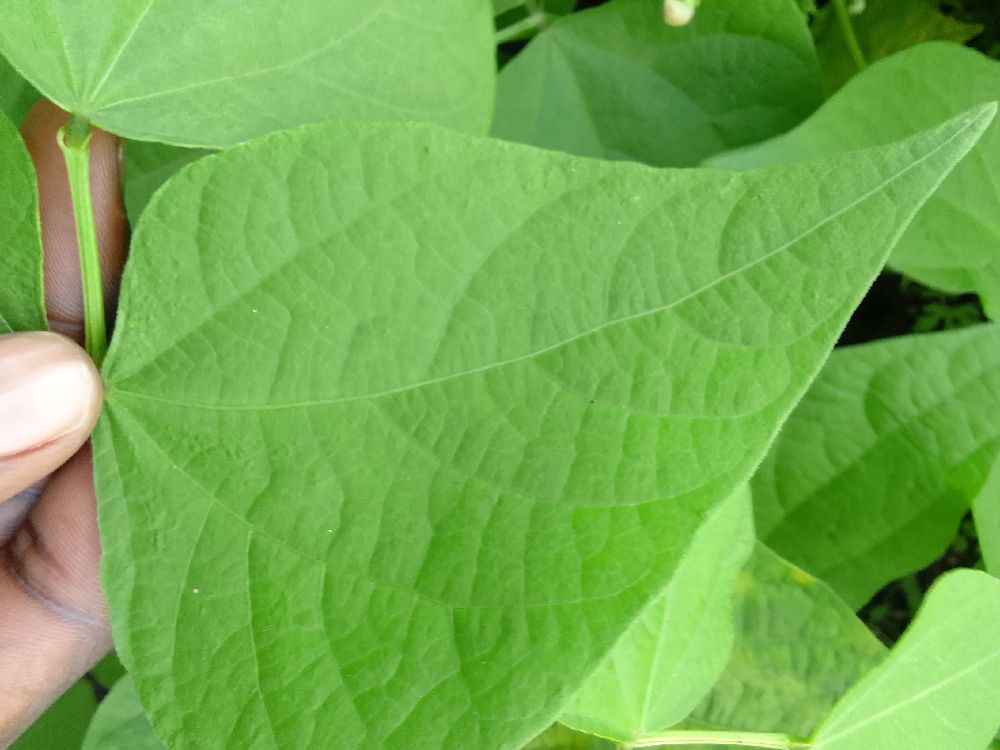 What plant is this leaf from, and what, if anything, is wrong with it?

common bean, healthy
